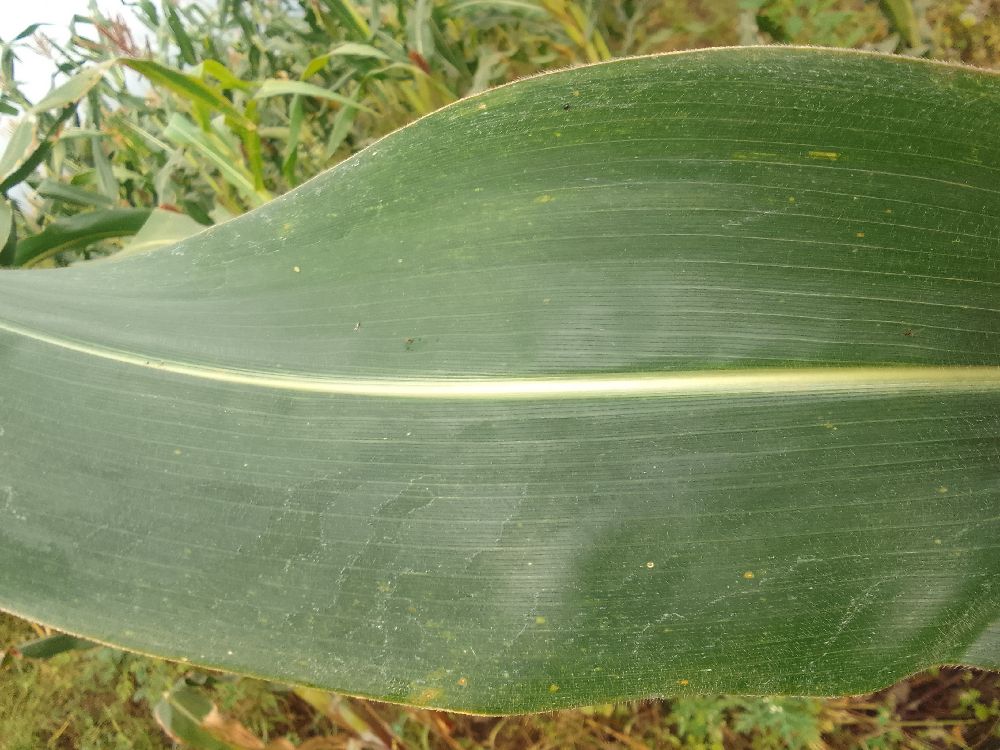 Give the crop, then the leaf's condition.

maize, healthy
